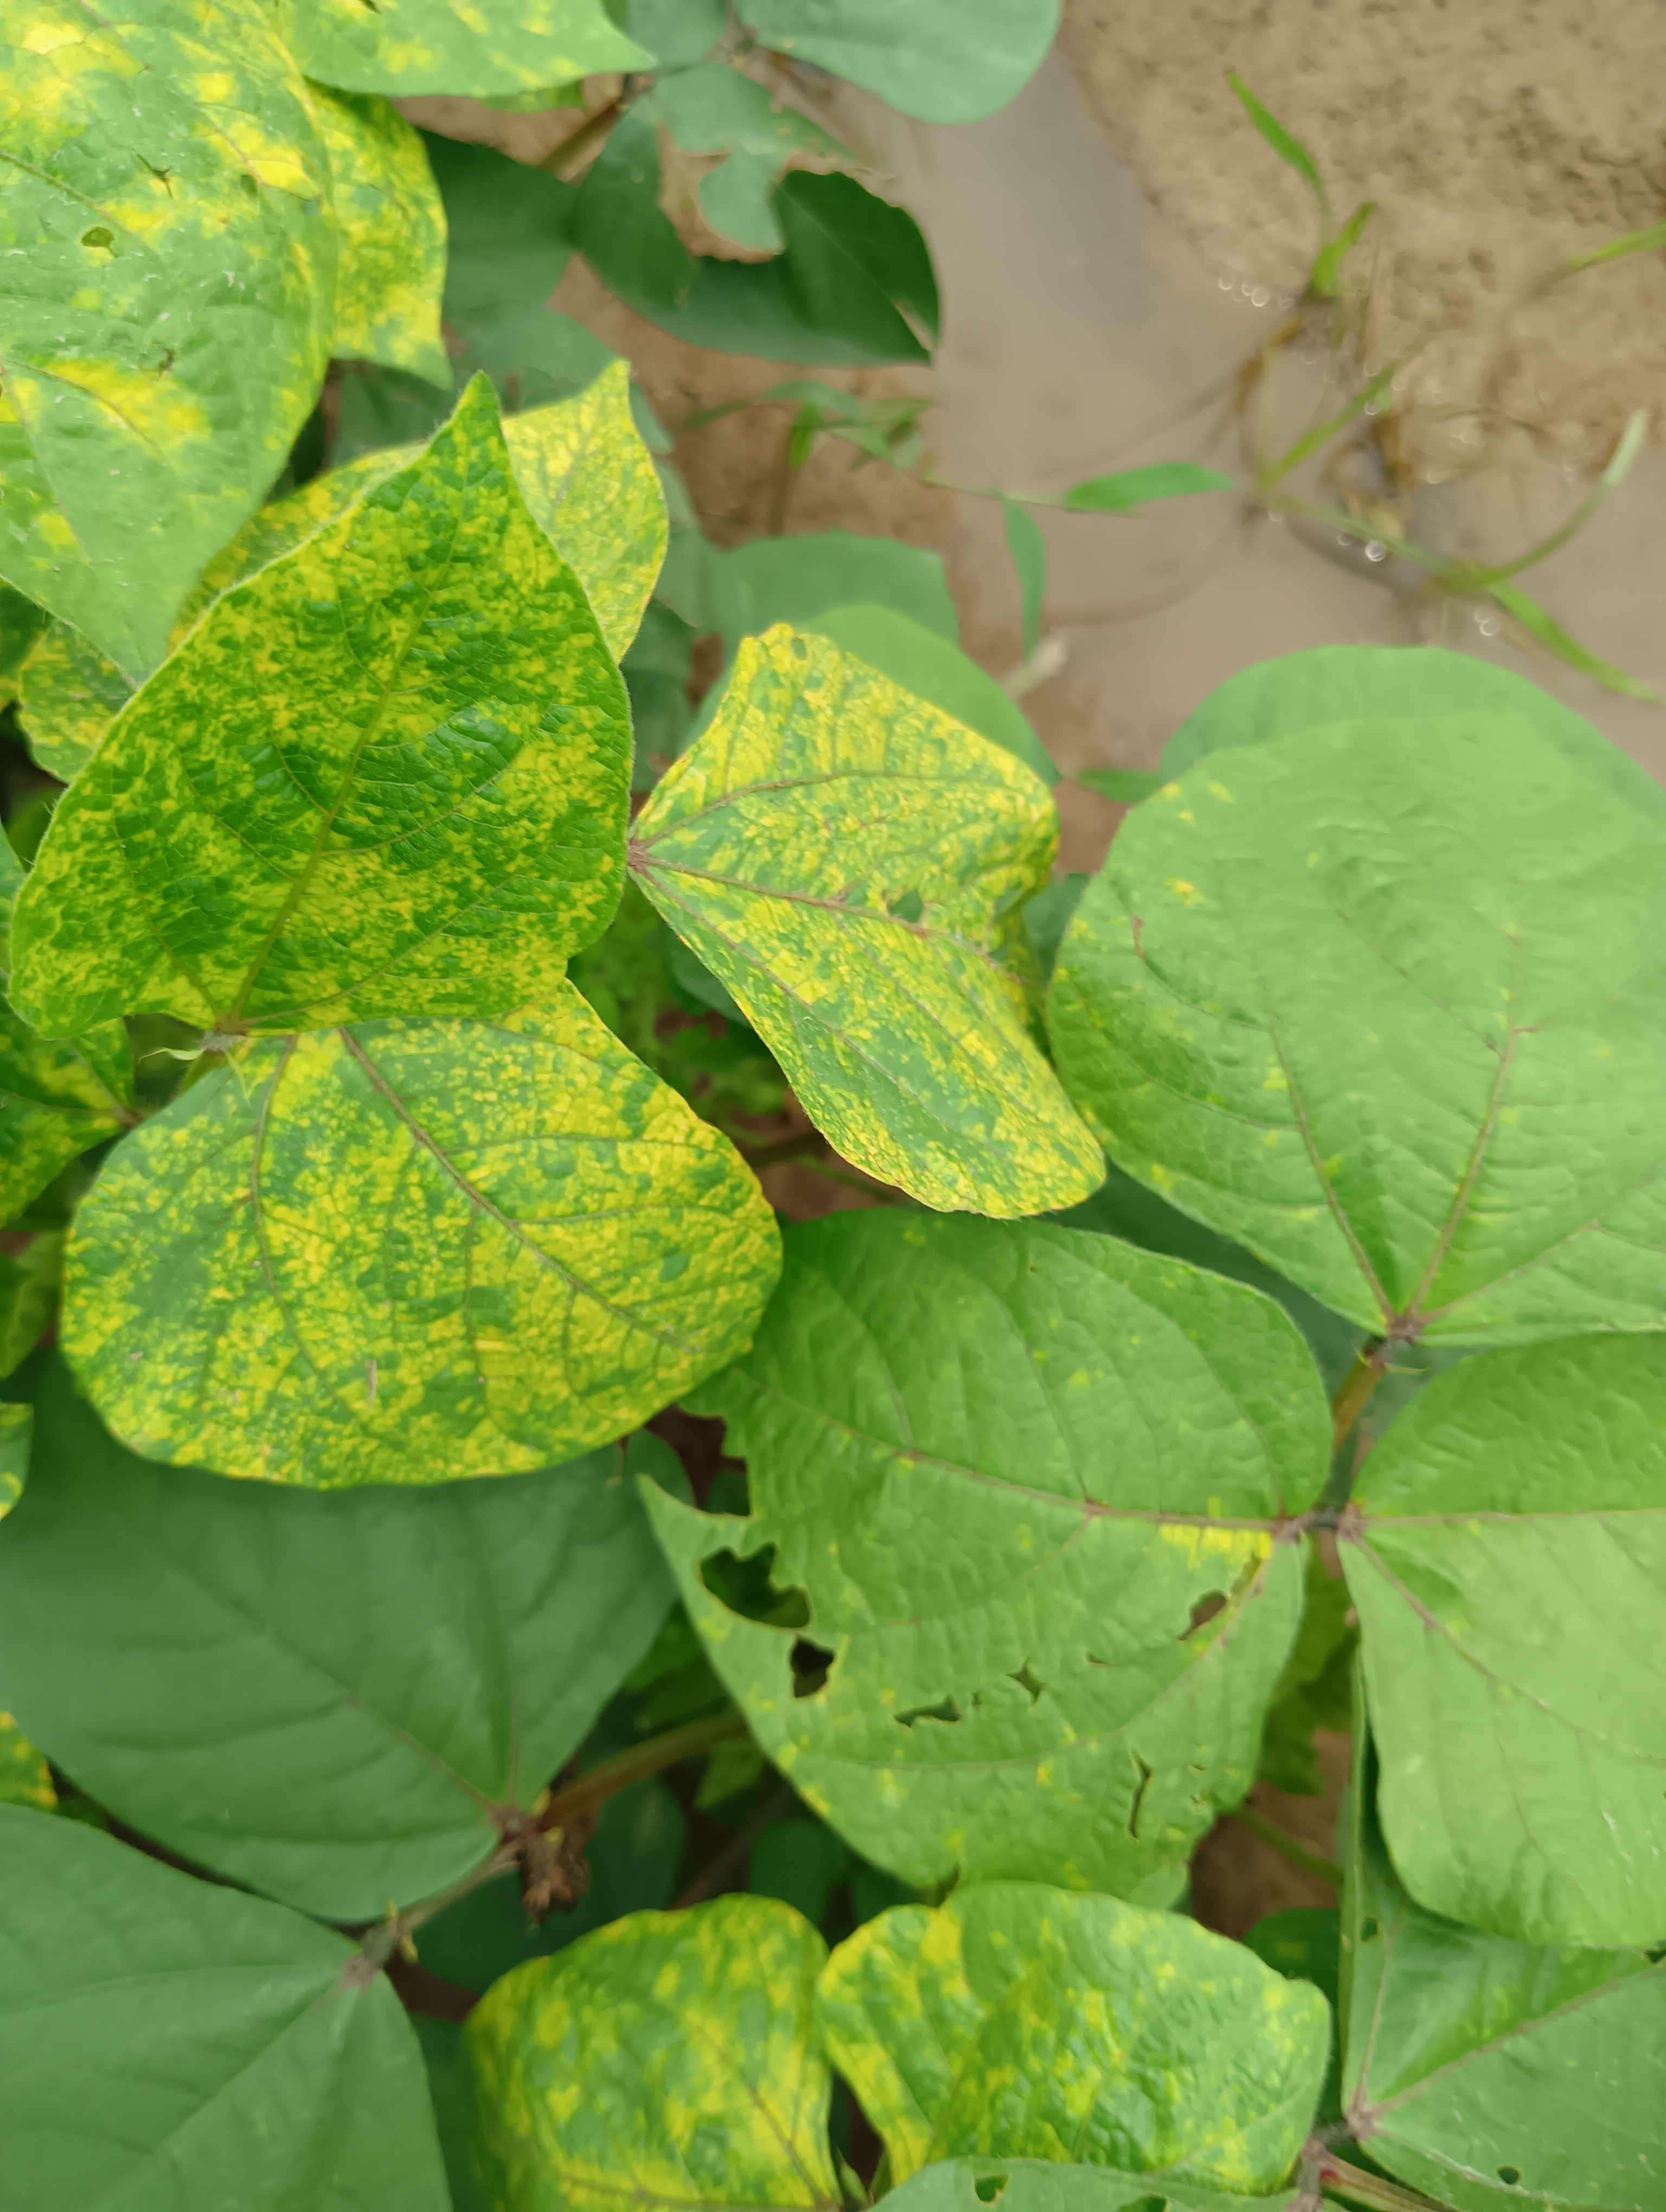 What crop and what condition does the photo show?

mungbean, yellow mosaic
